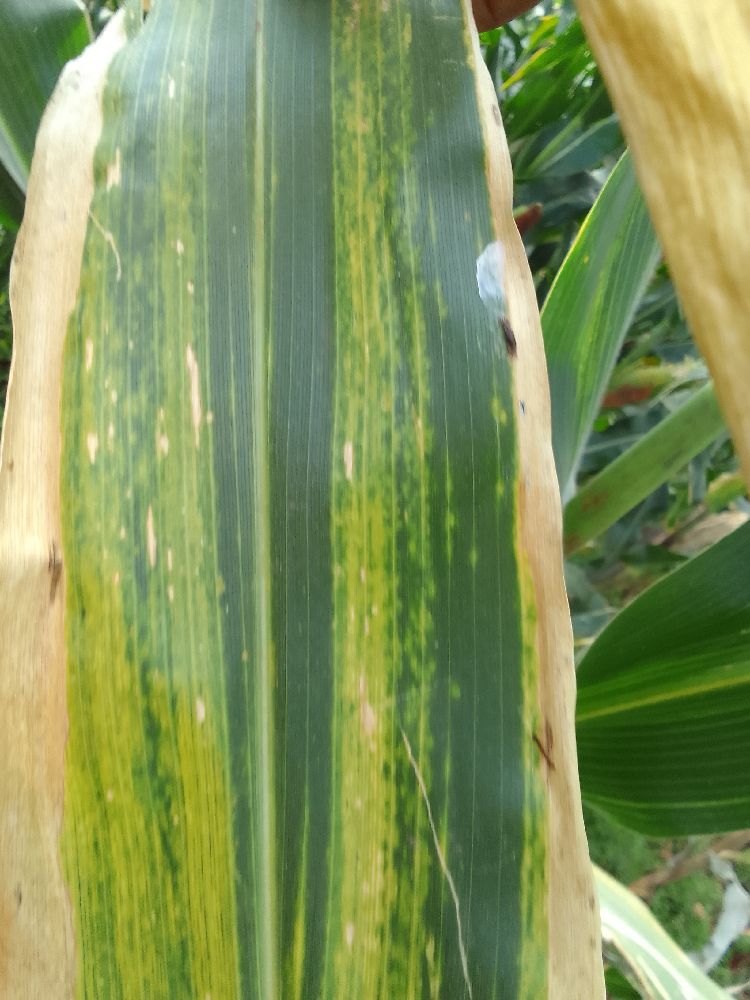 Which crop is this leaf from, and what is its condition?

maize, maize lethal necrosis
